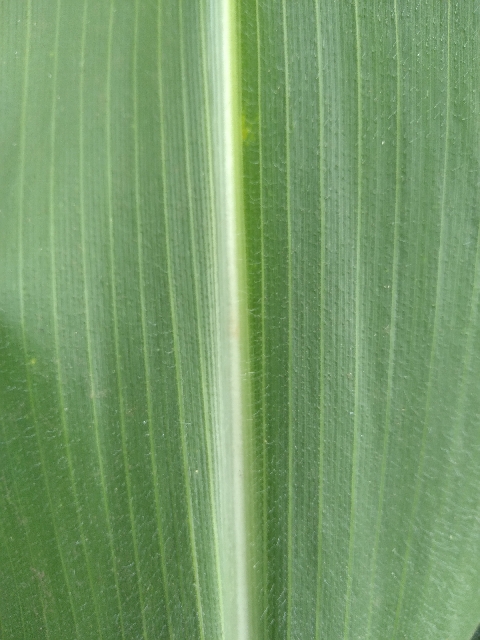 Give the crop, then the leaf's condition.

maize, healthy
